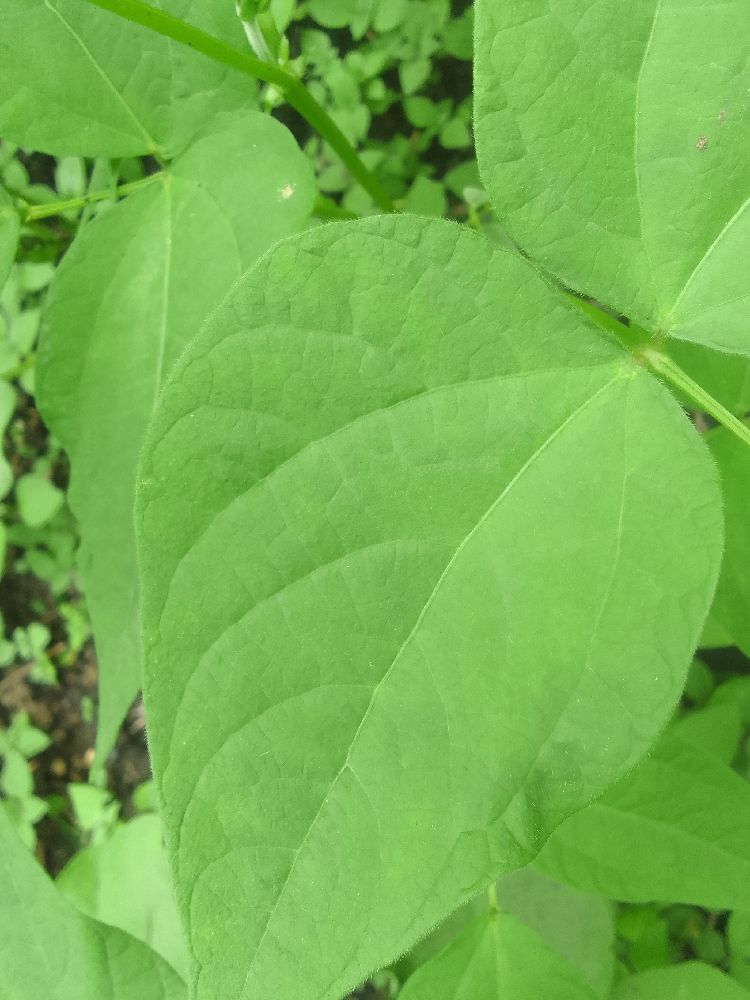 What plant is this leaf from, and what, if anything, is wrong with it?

common bean, healthy
